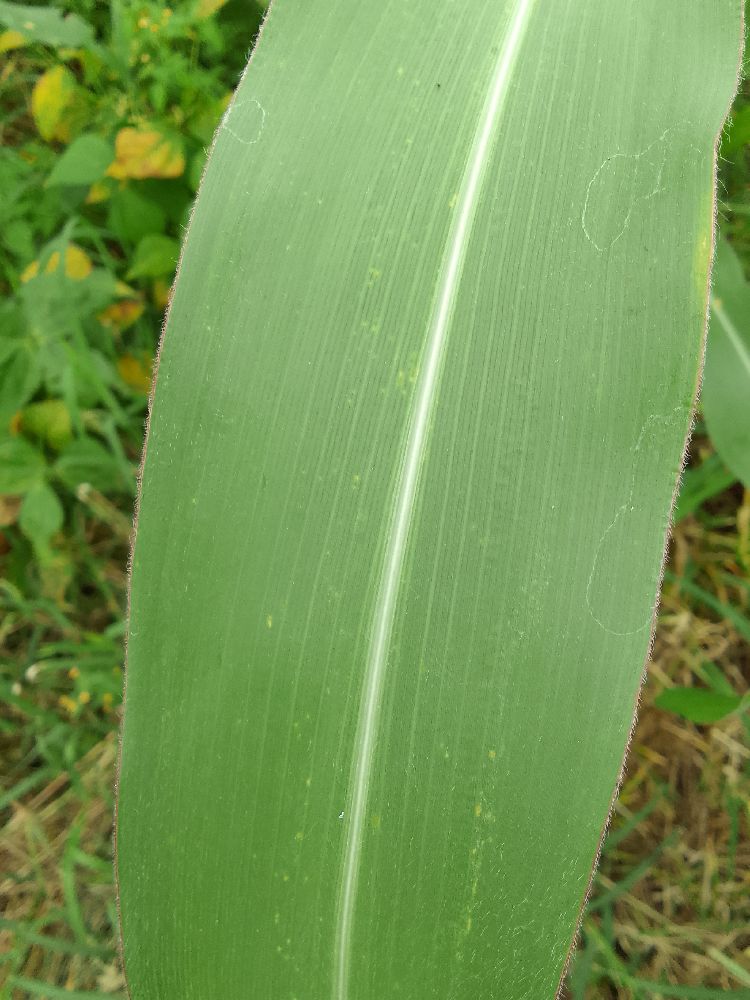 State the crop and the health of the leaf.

maize, healthy
